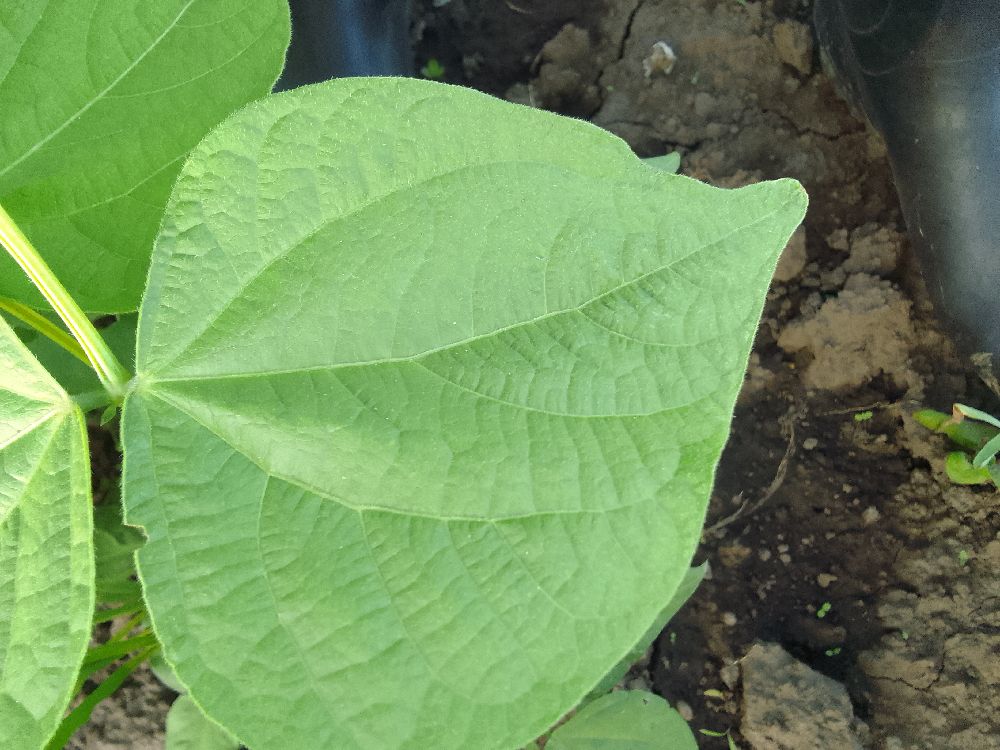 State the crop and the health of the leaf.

common bean, healthy
